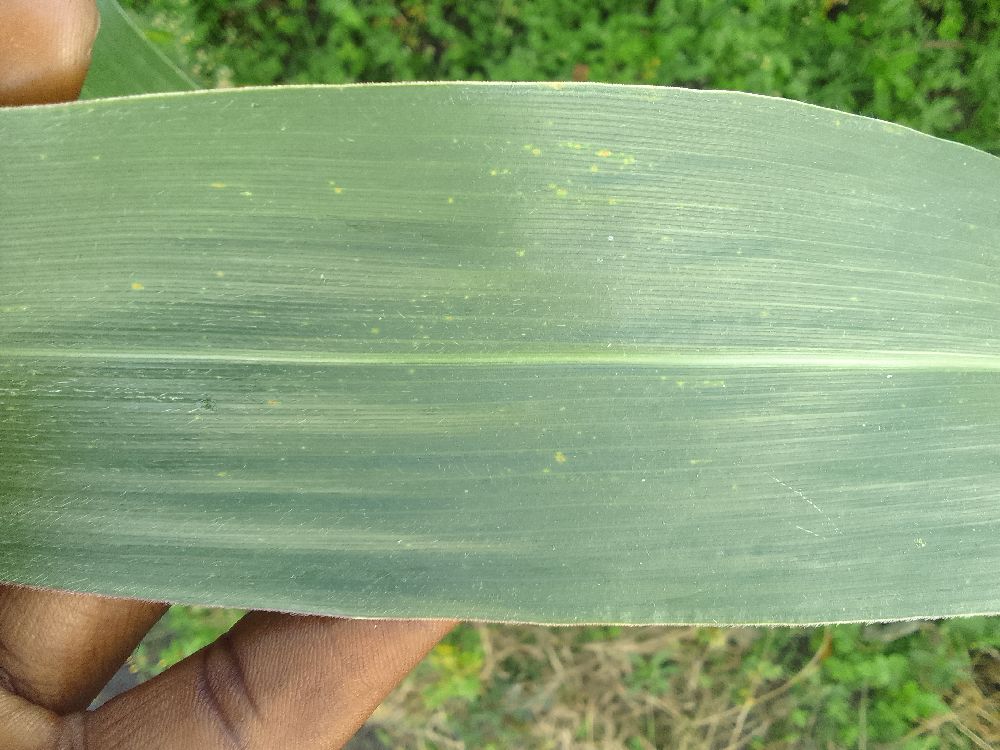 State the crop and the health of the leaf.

maize, healthy
